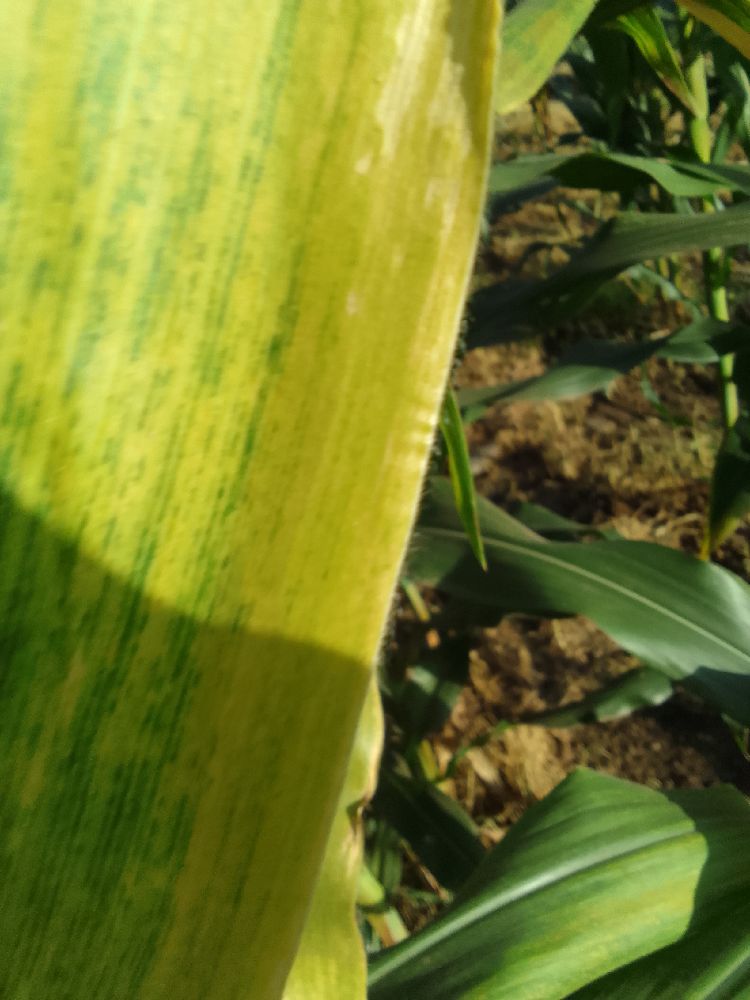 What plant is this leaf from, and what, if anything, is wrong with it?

maize, maize lethal necrosis
